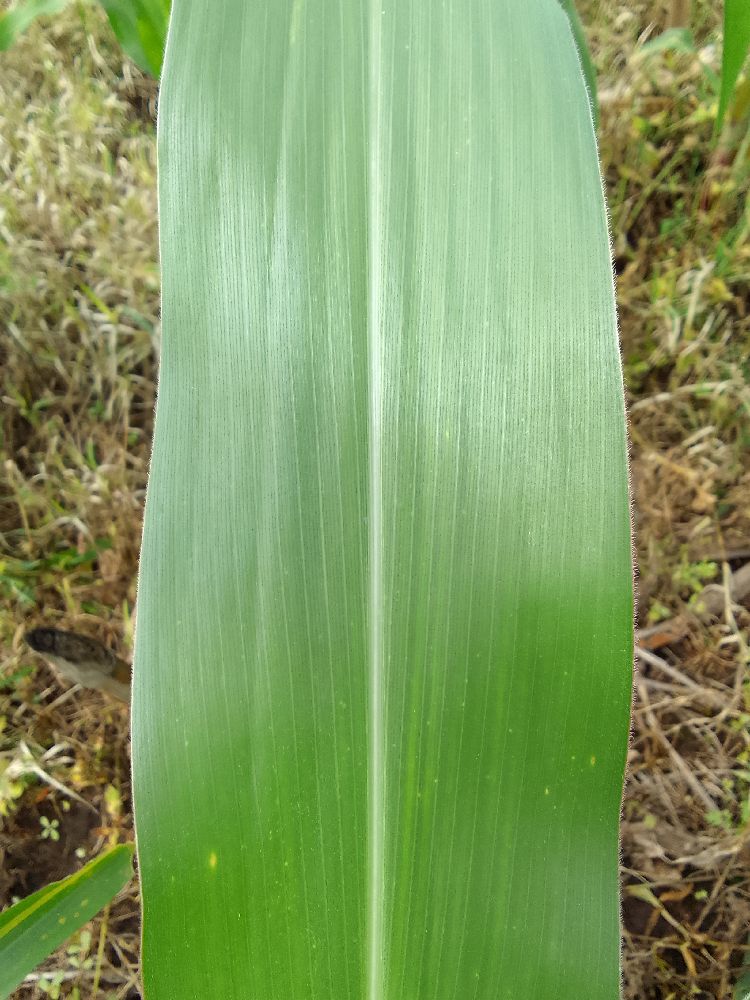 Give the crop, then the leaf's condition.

maize, healthy
